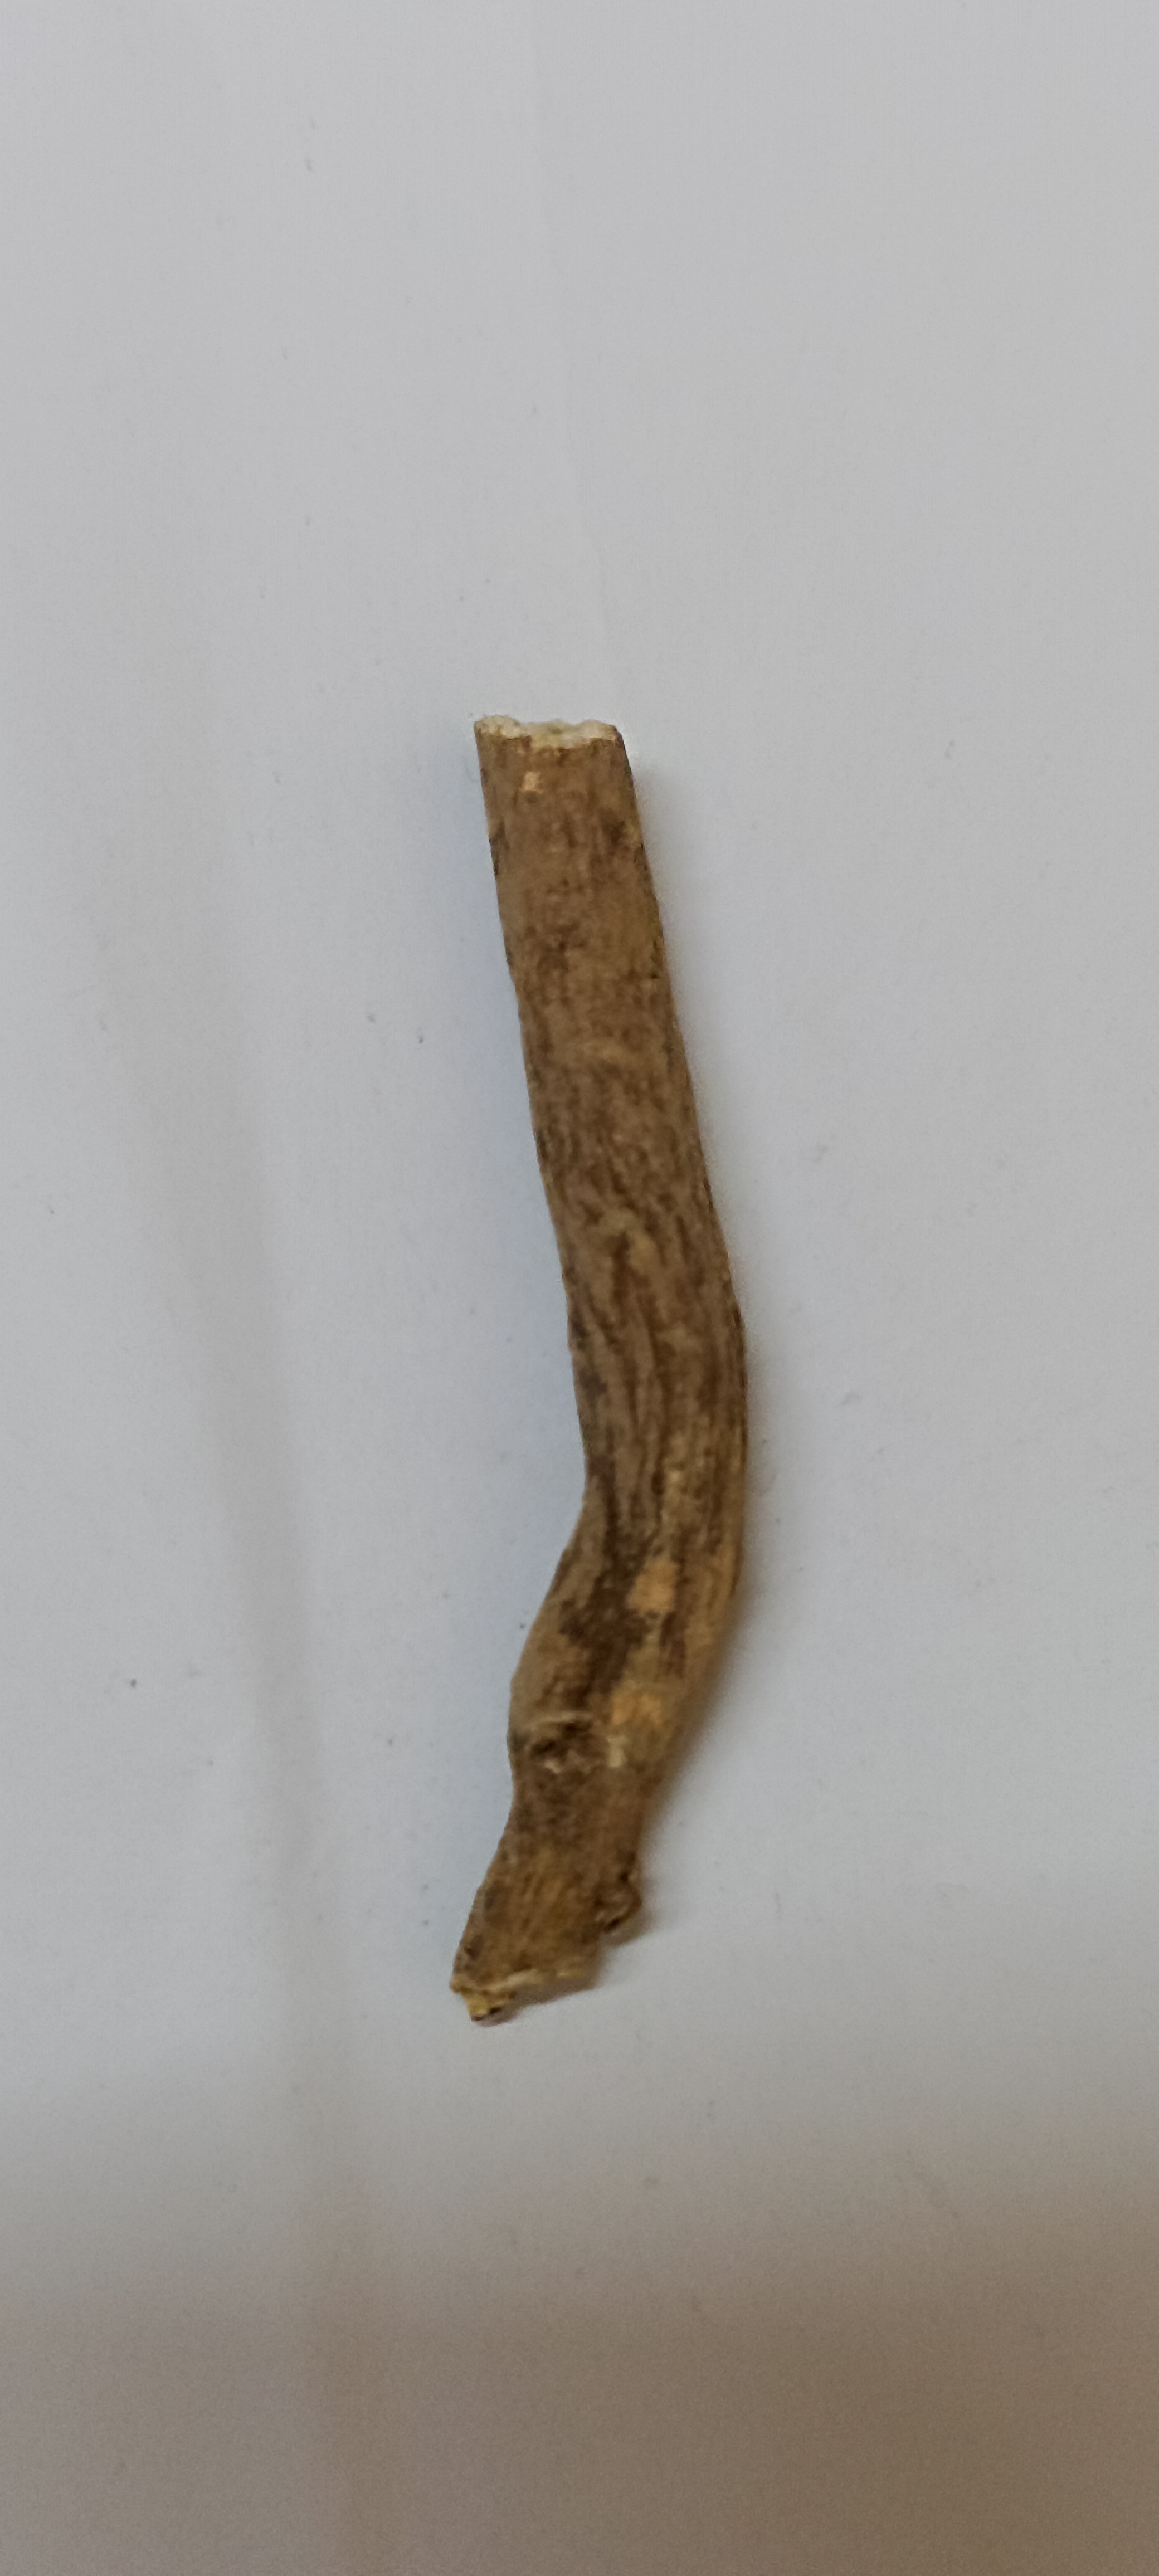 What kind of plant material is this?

ashwagandha
